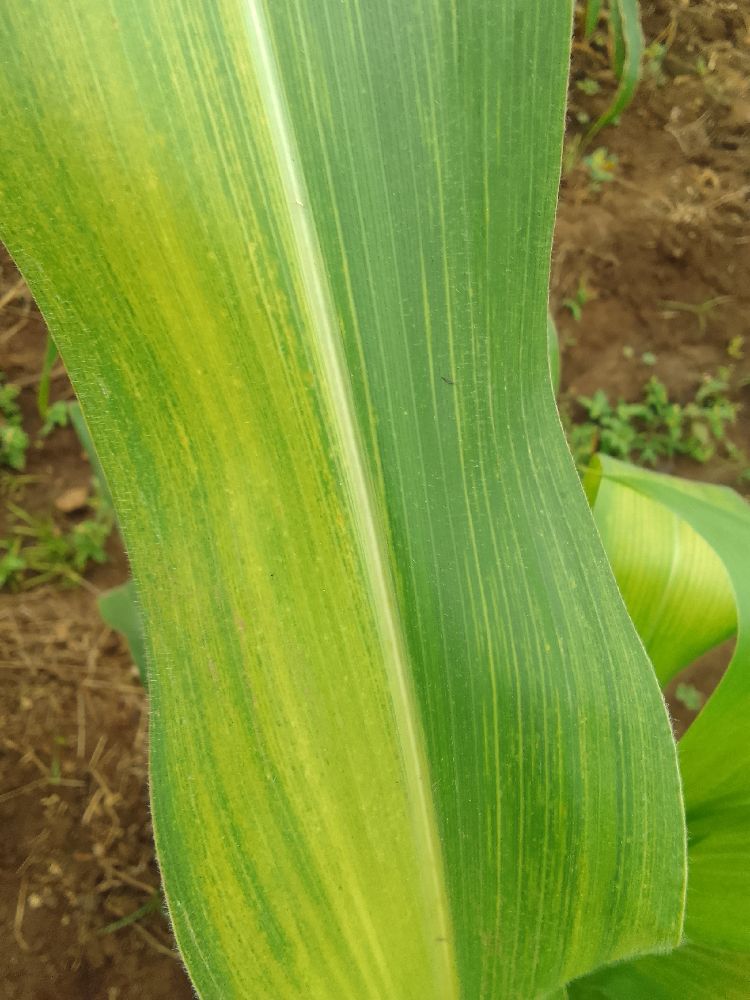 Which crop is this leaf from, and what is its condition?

maize, maize lethal necrosis
